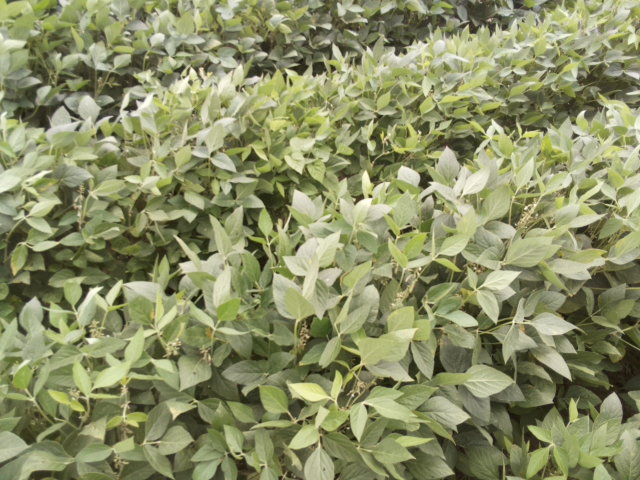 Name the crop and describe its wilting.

soybean, slight leaflet or petiole turgor loss in upper canopy
